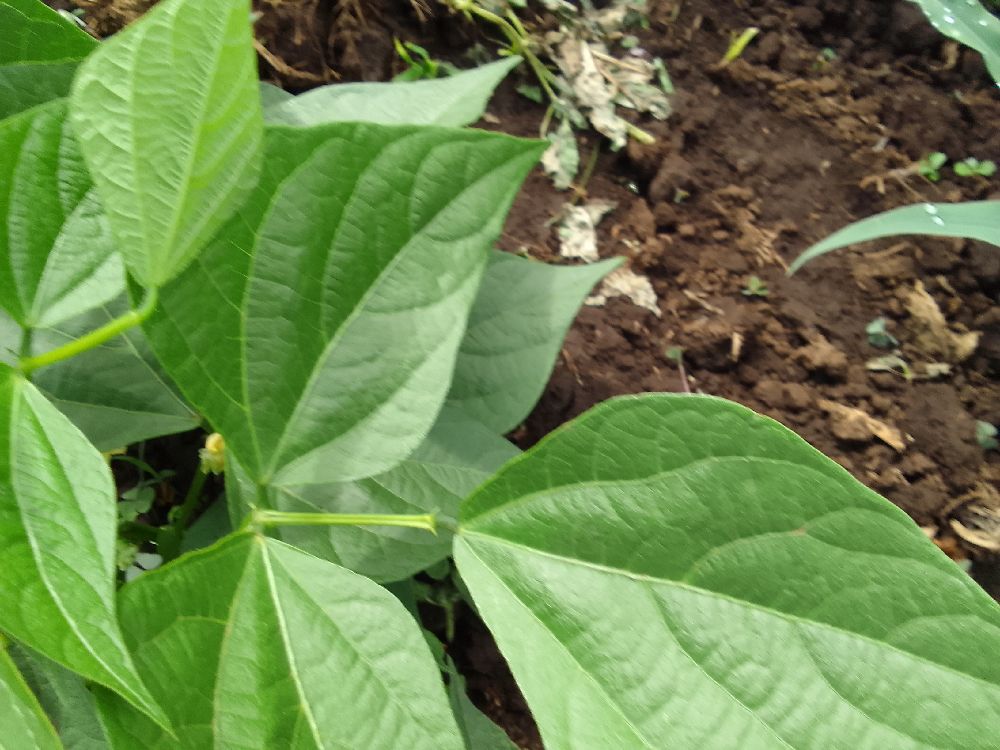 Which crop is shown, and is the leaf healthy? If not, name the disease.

common bean, healthy
